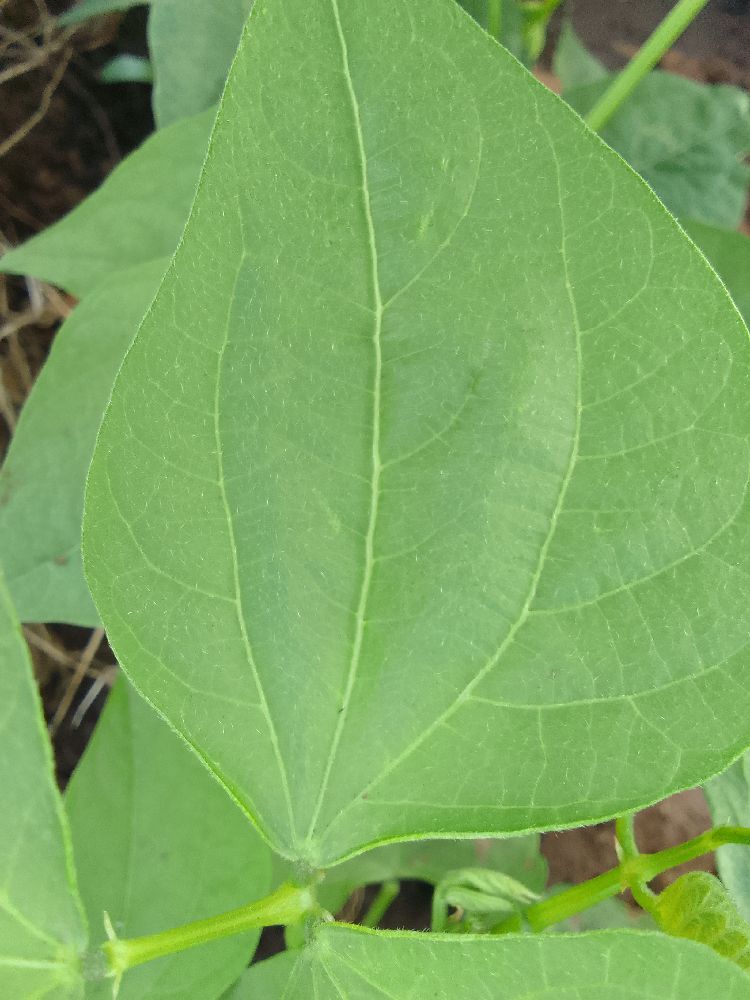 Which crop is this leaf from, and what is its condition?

common bean, healthy
